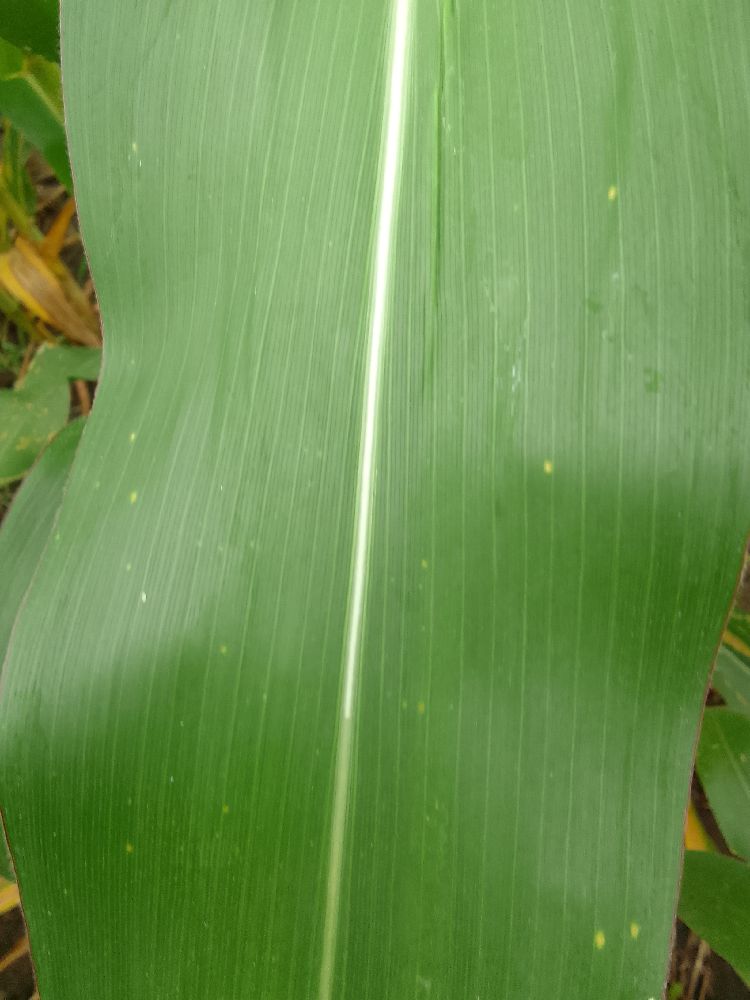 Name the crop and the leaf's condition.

maize, healthy
